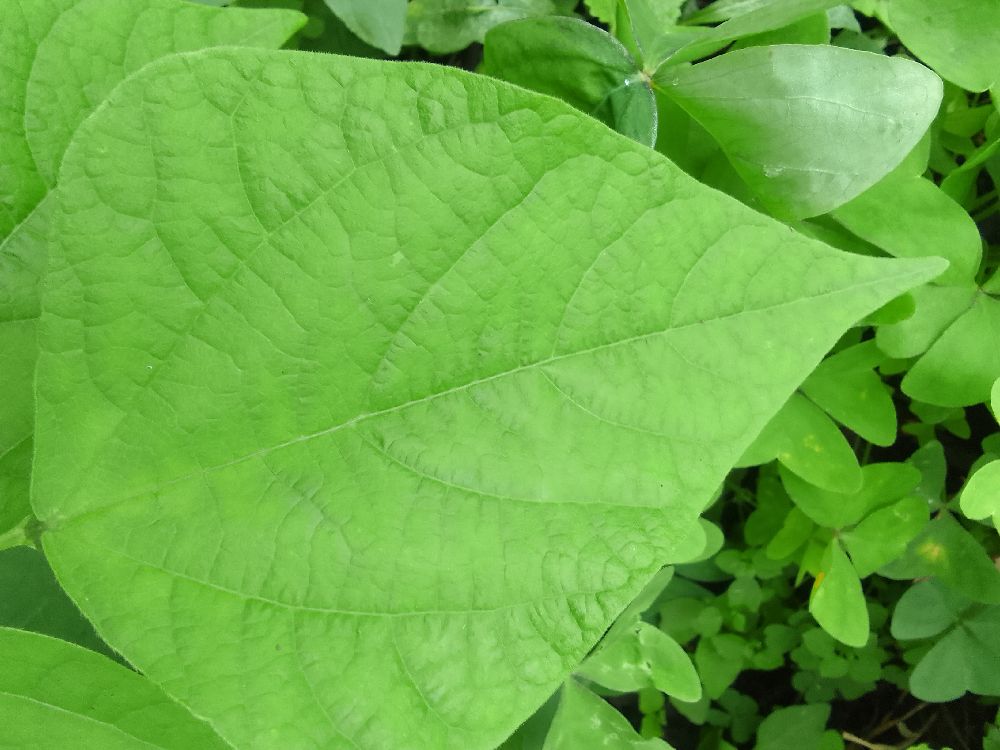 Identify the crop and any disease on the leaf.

common bean, healthy
